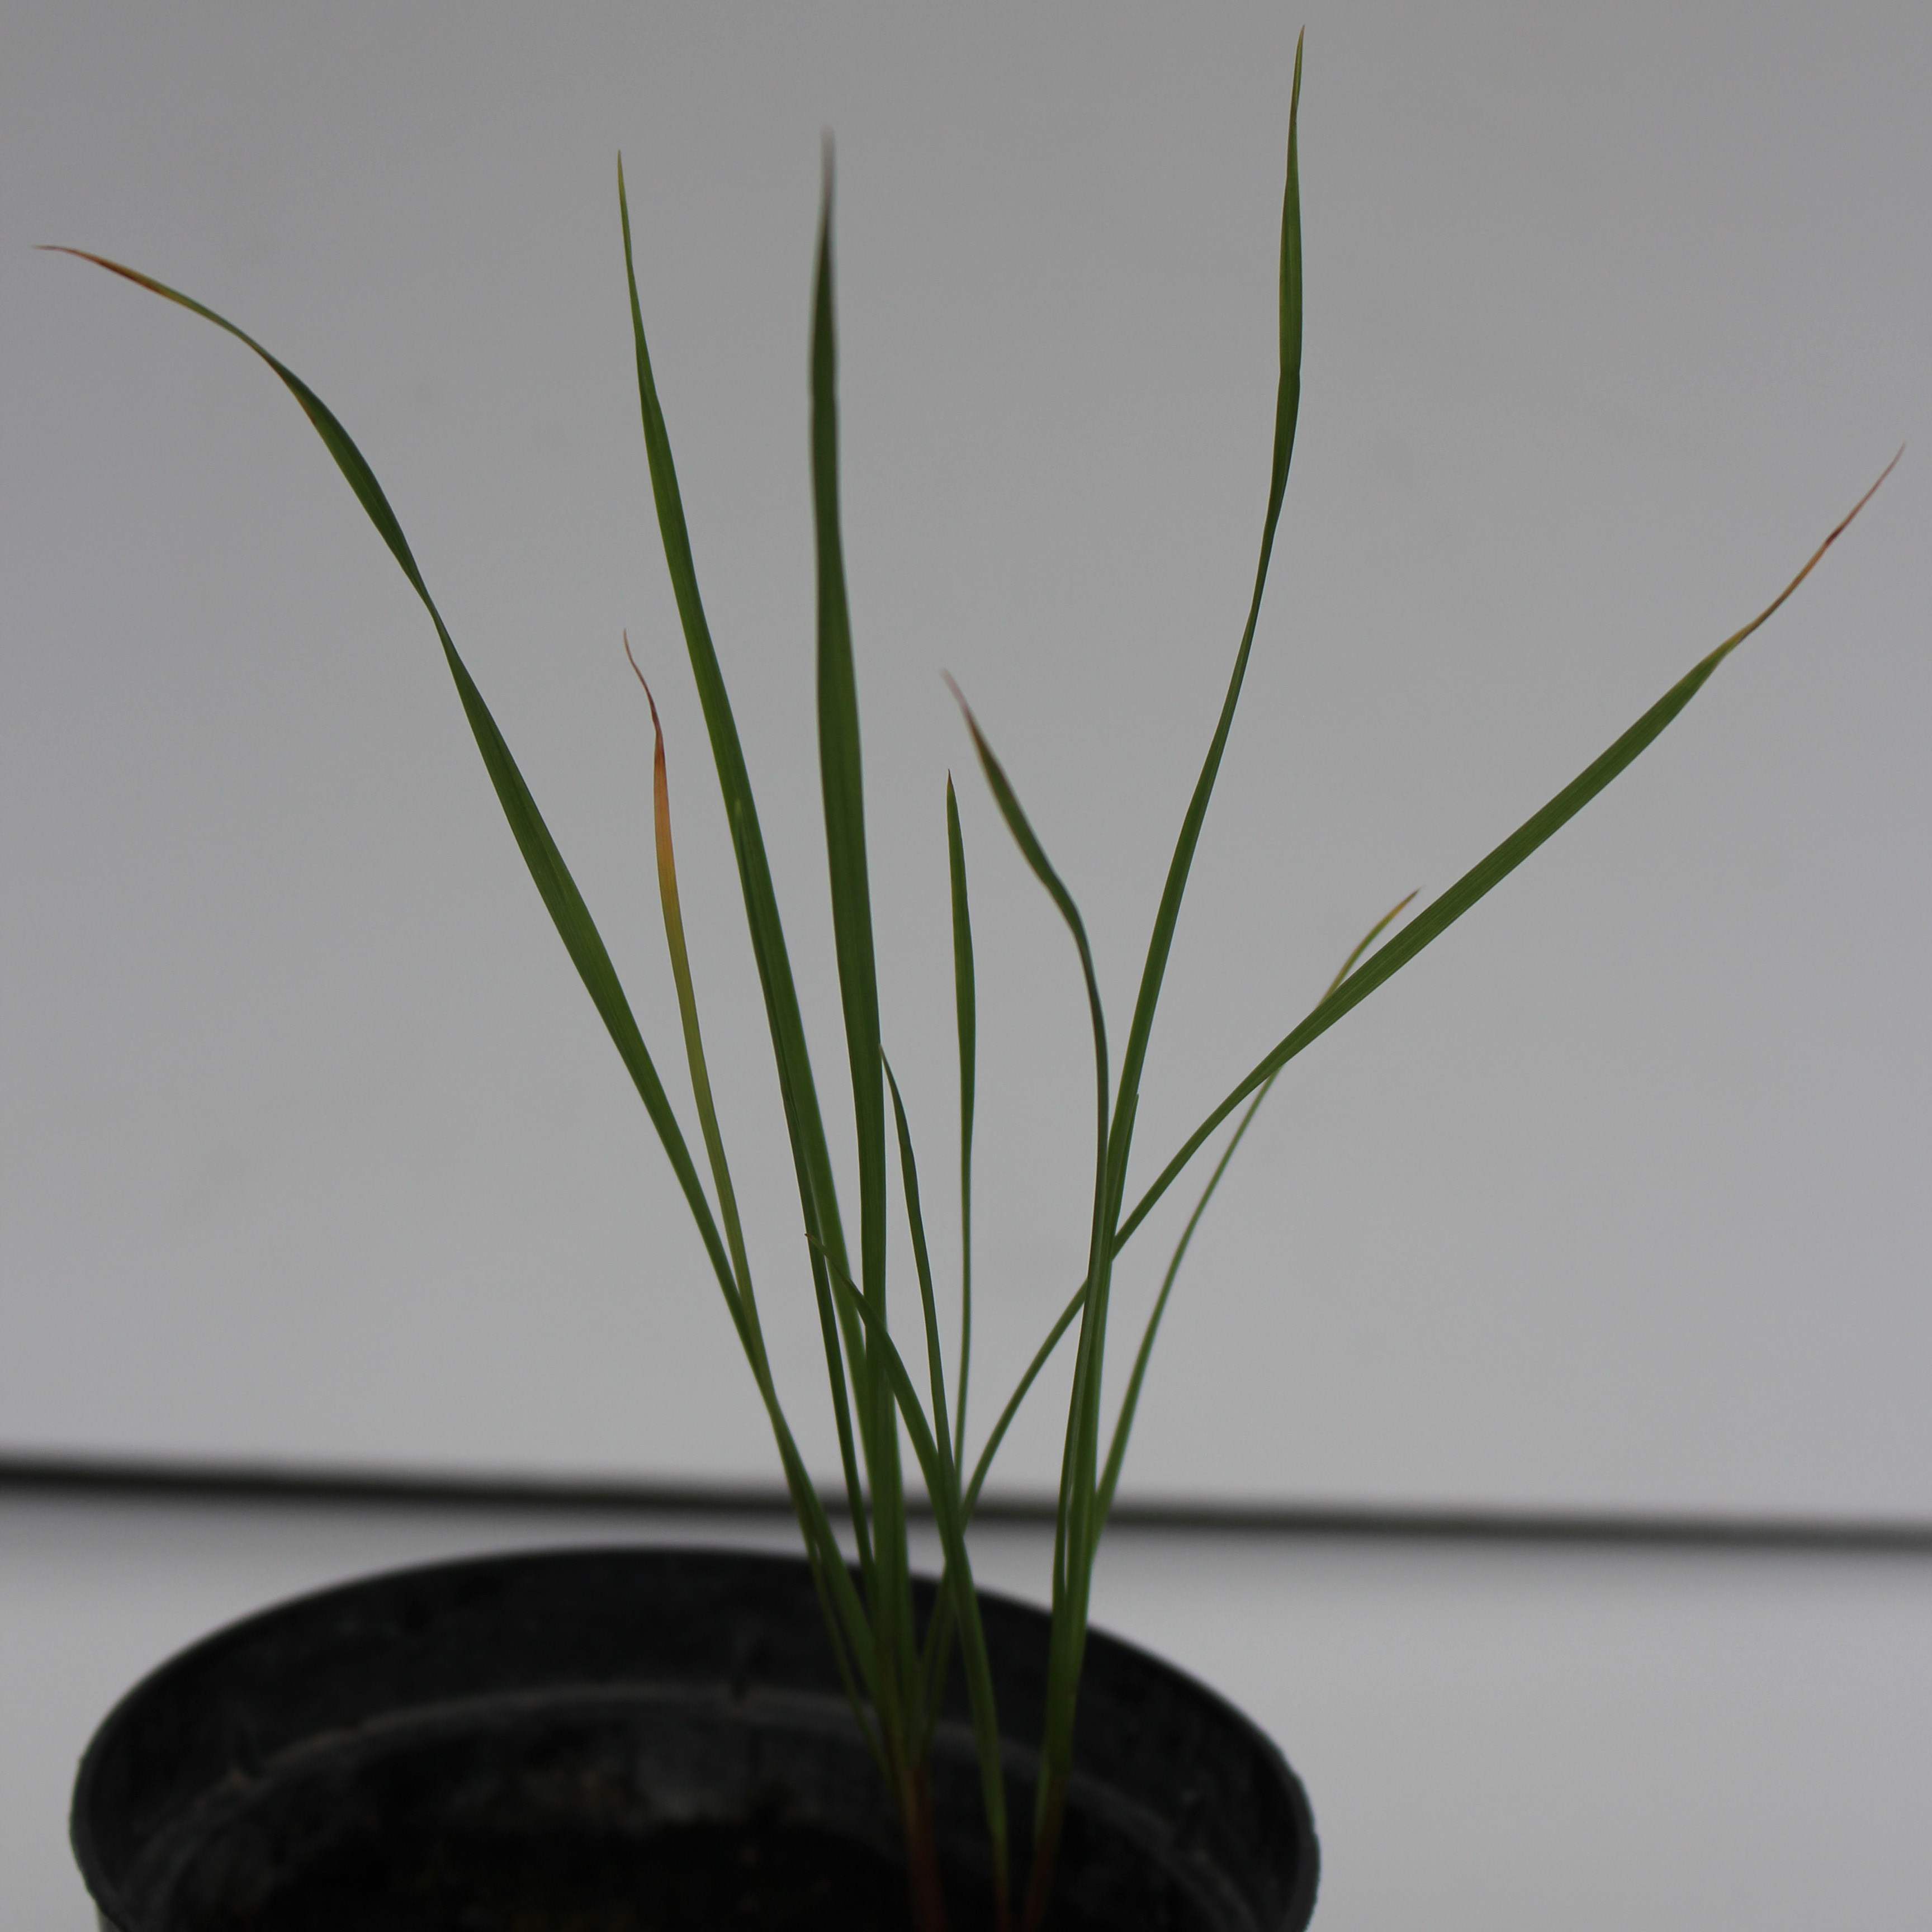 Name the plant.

Lolium multiflorum
